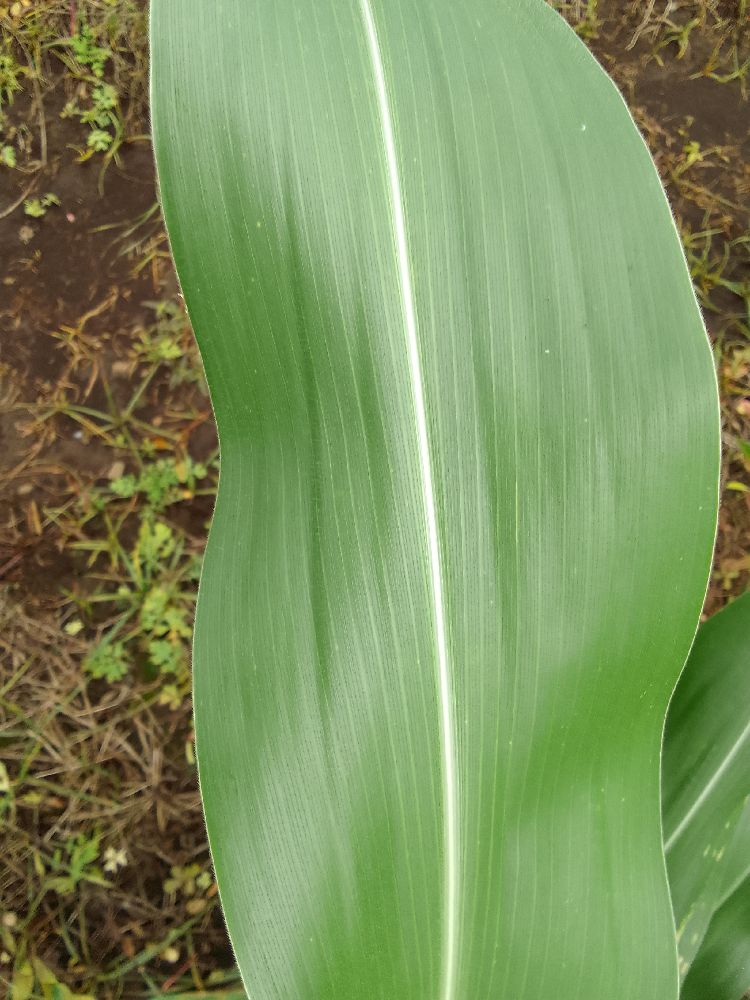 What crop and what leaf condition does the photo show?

maize, healthy
